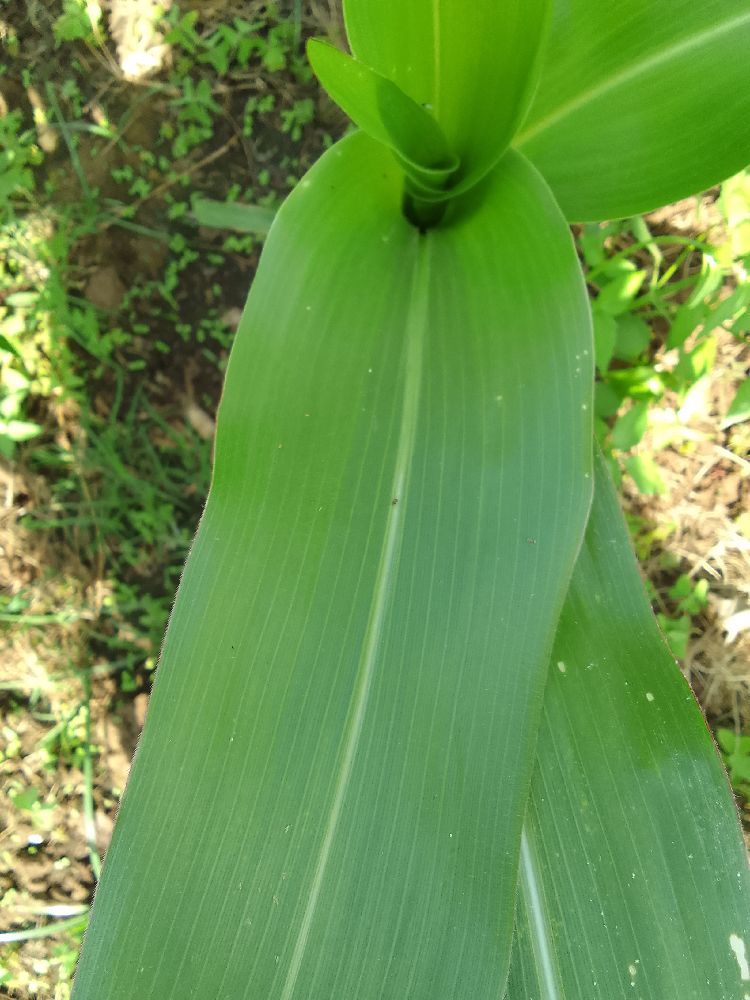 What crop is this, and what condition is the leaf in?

maize, healthy
